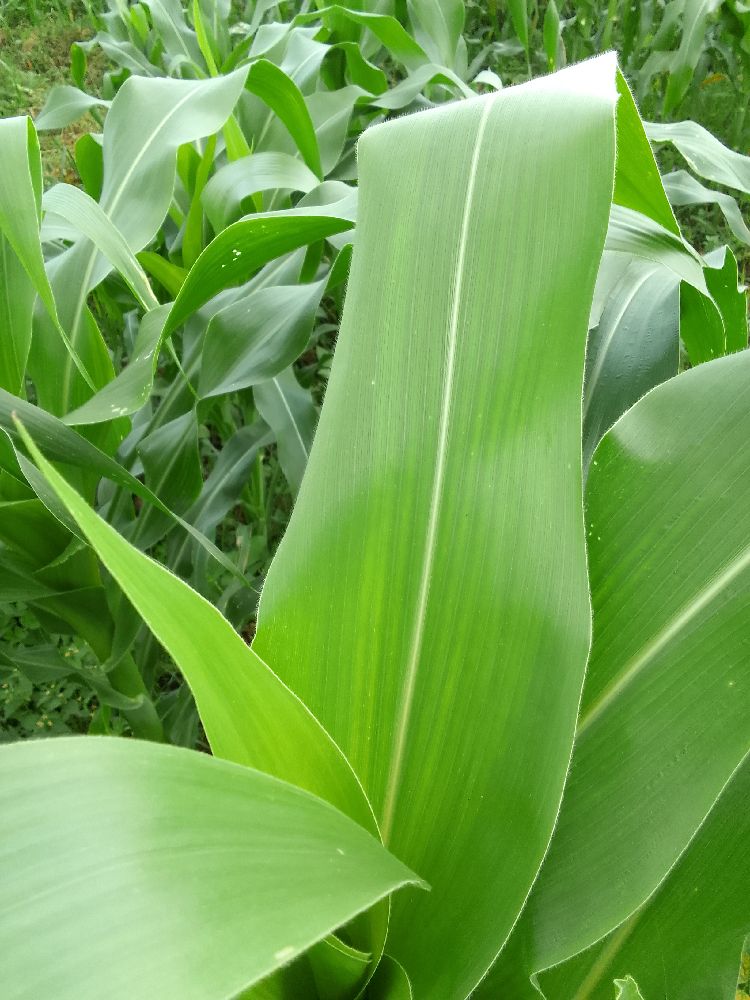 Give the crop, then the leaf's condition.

maize, healthy
